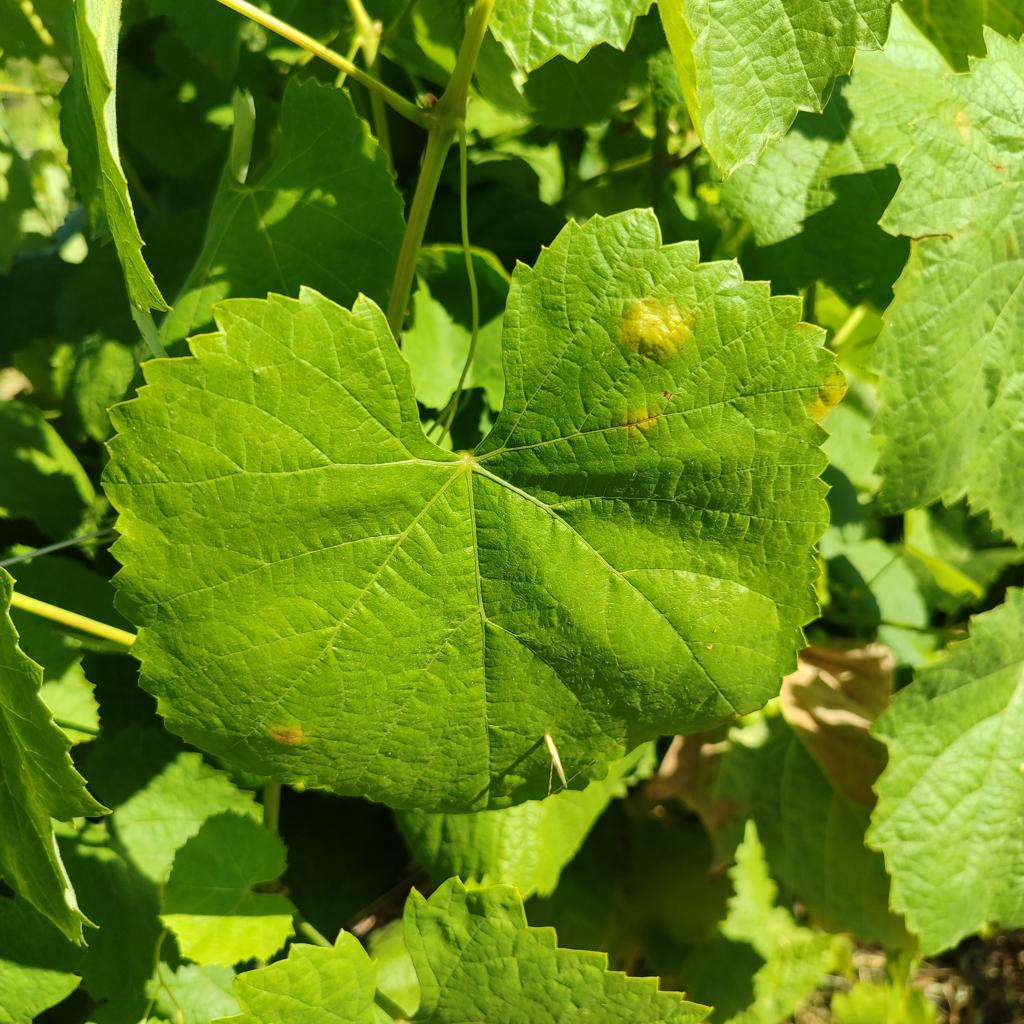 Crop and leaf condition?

grapevine, downy mildew
